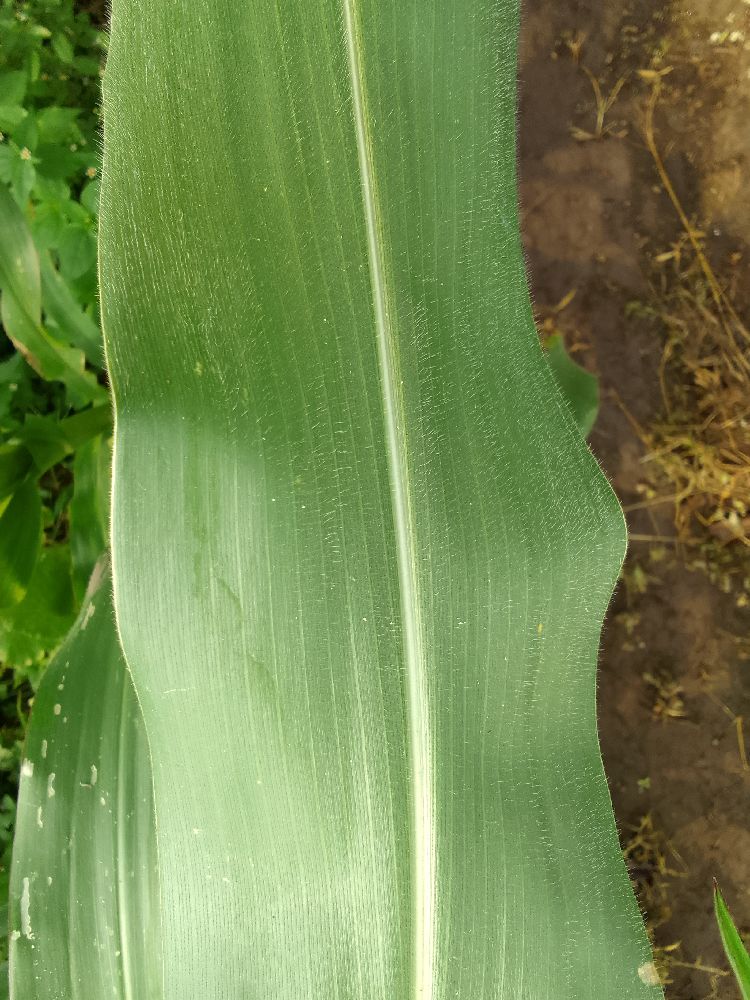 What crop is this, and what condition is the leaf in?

maize, healthy
